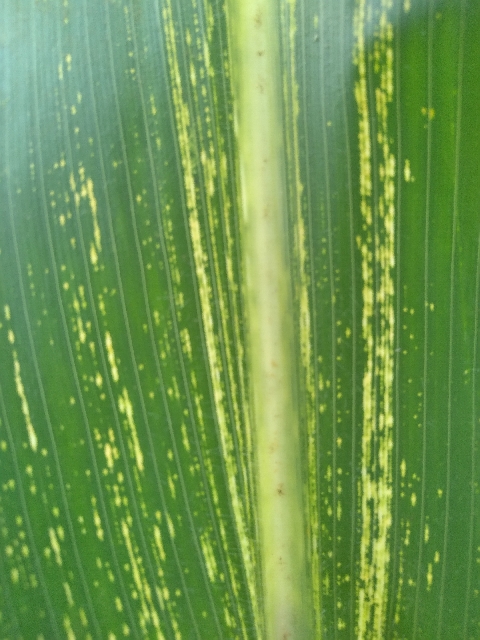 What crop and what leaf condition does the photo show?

maize, maize streak virus
